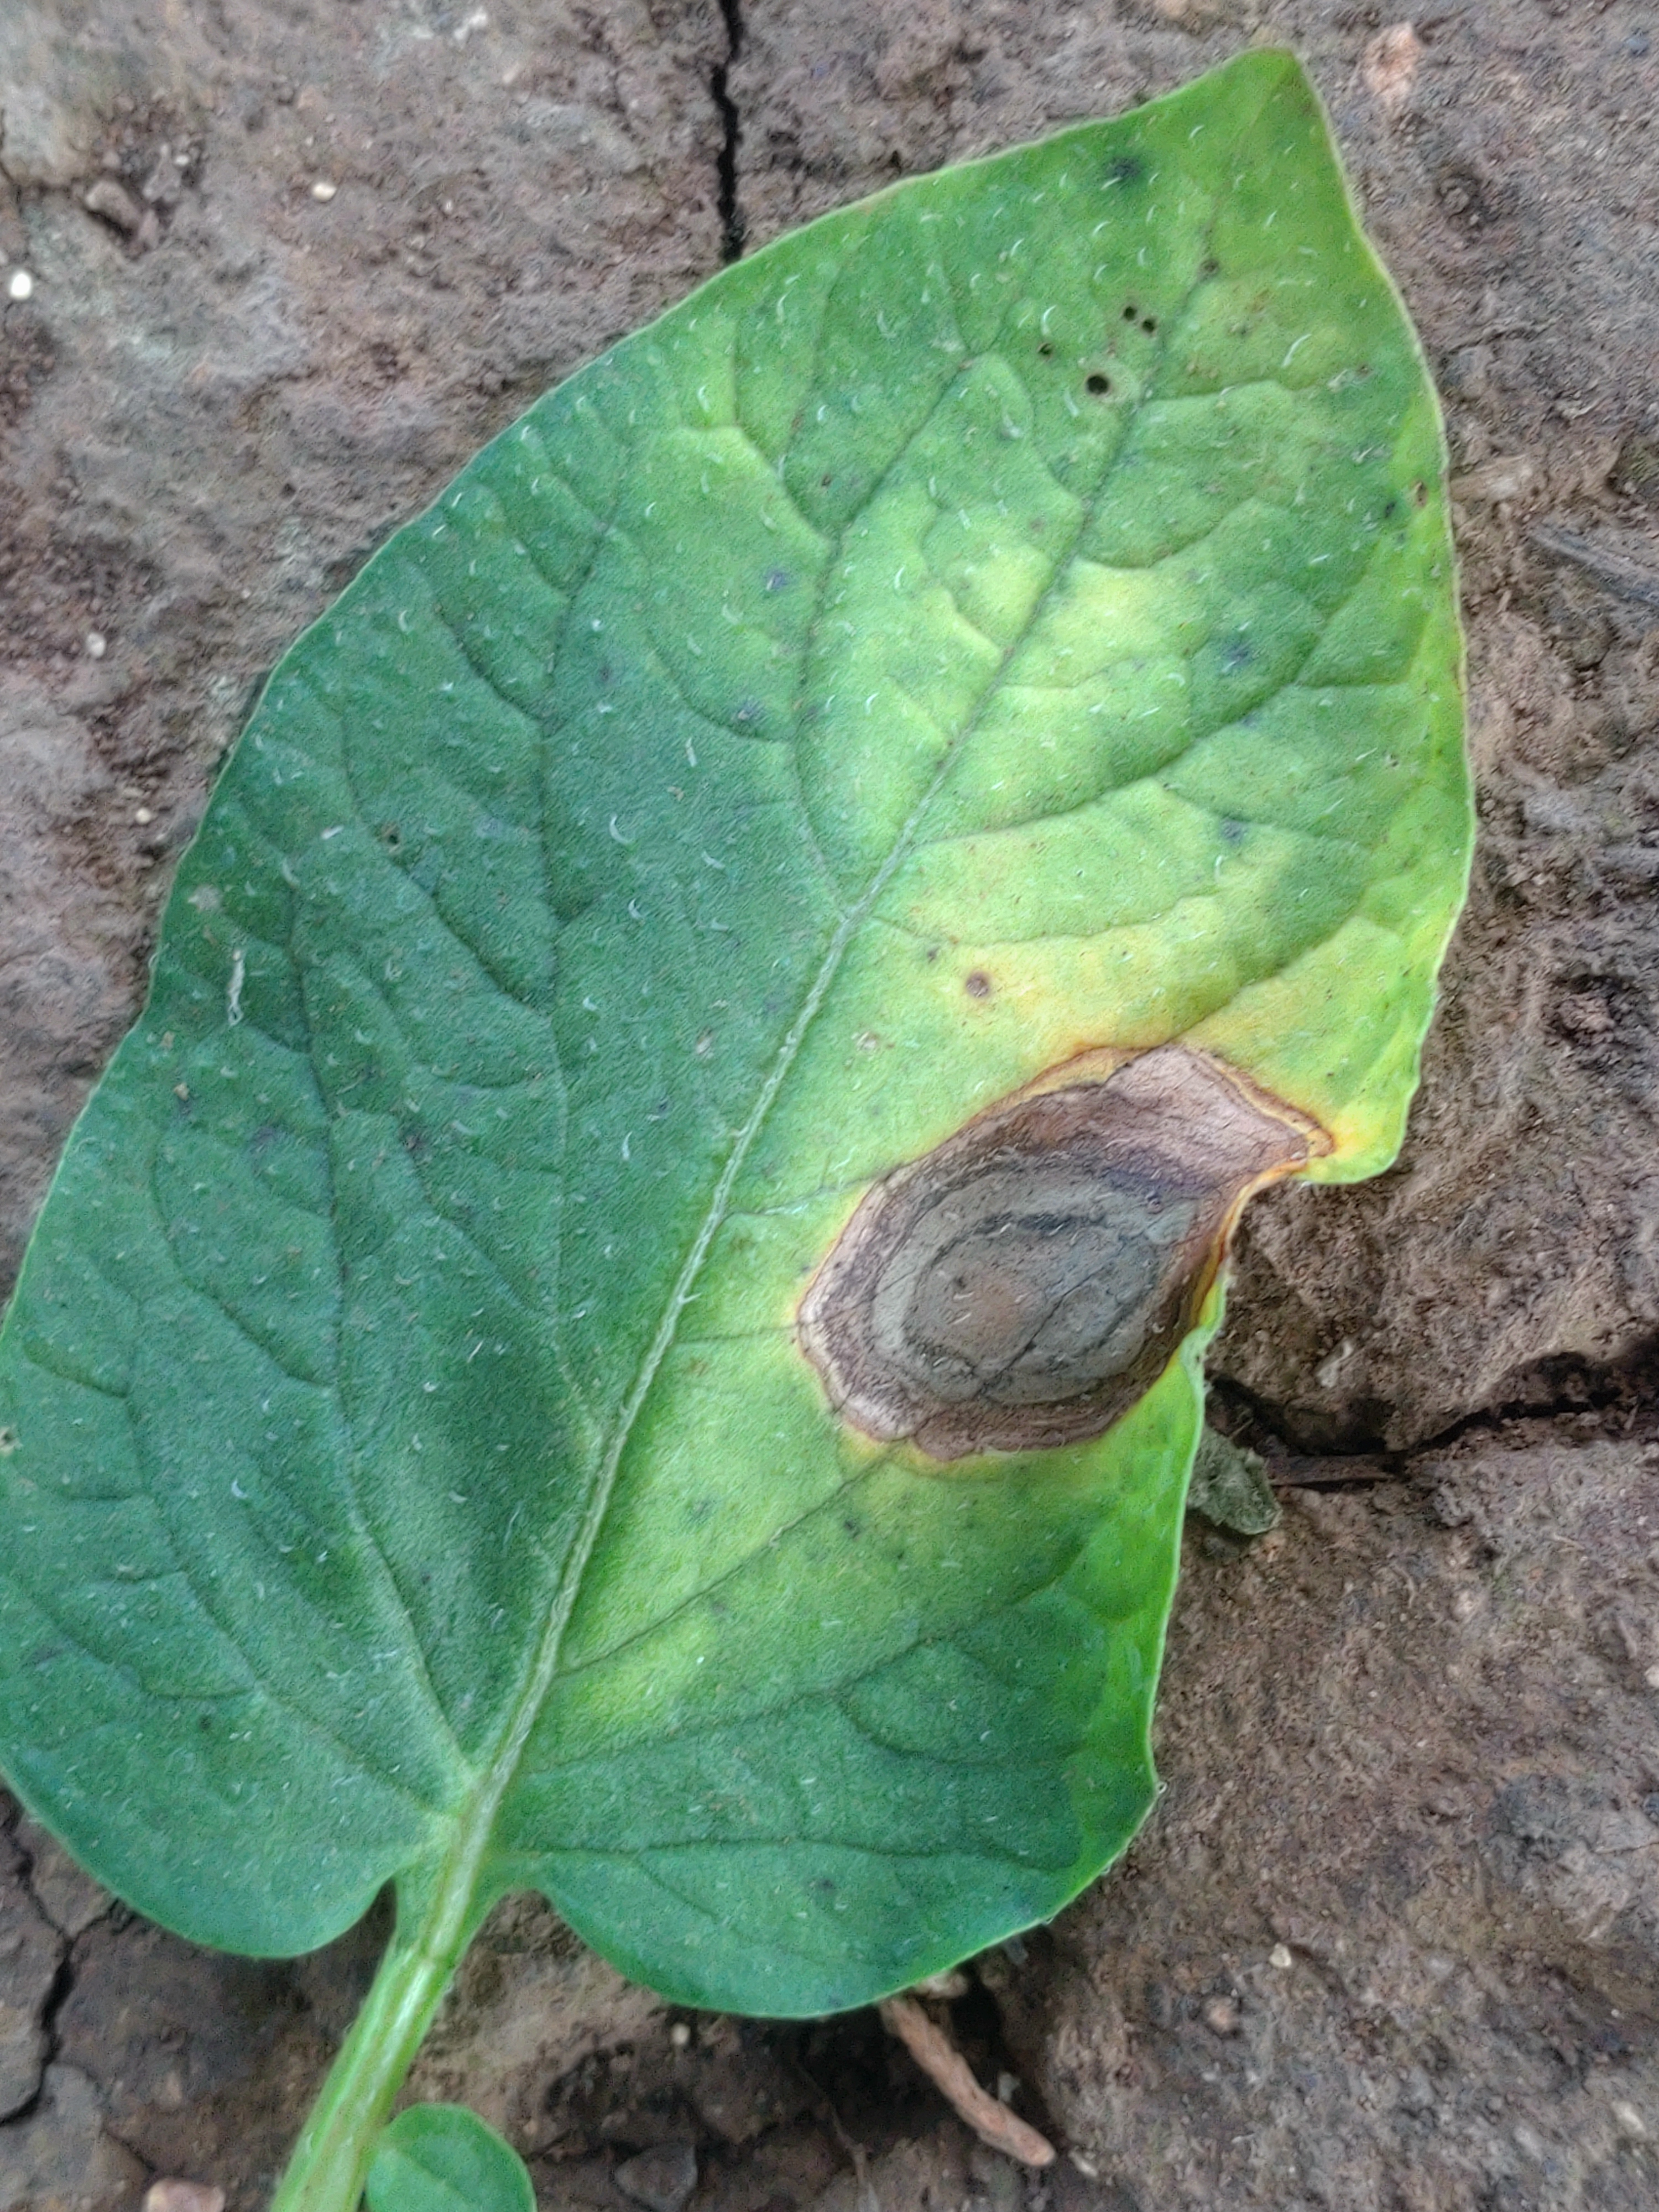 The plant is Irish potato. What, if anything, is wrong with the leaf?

early blight
